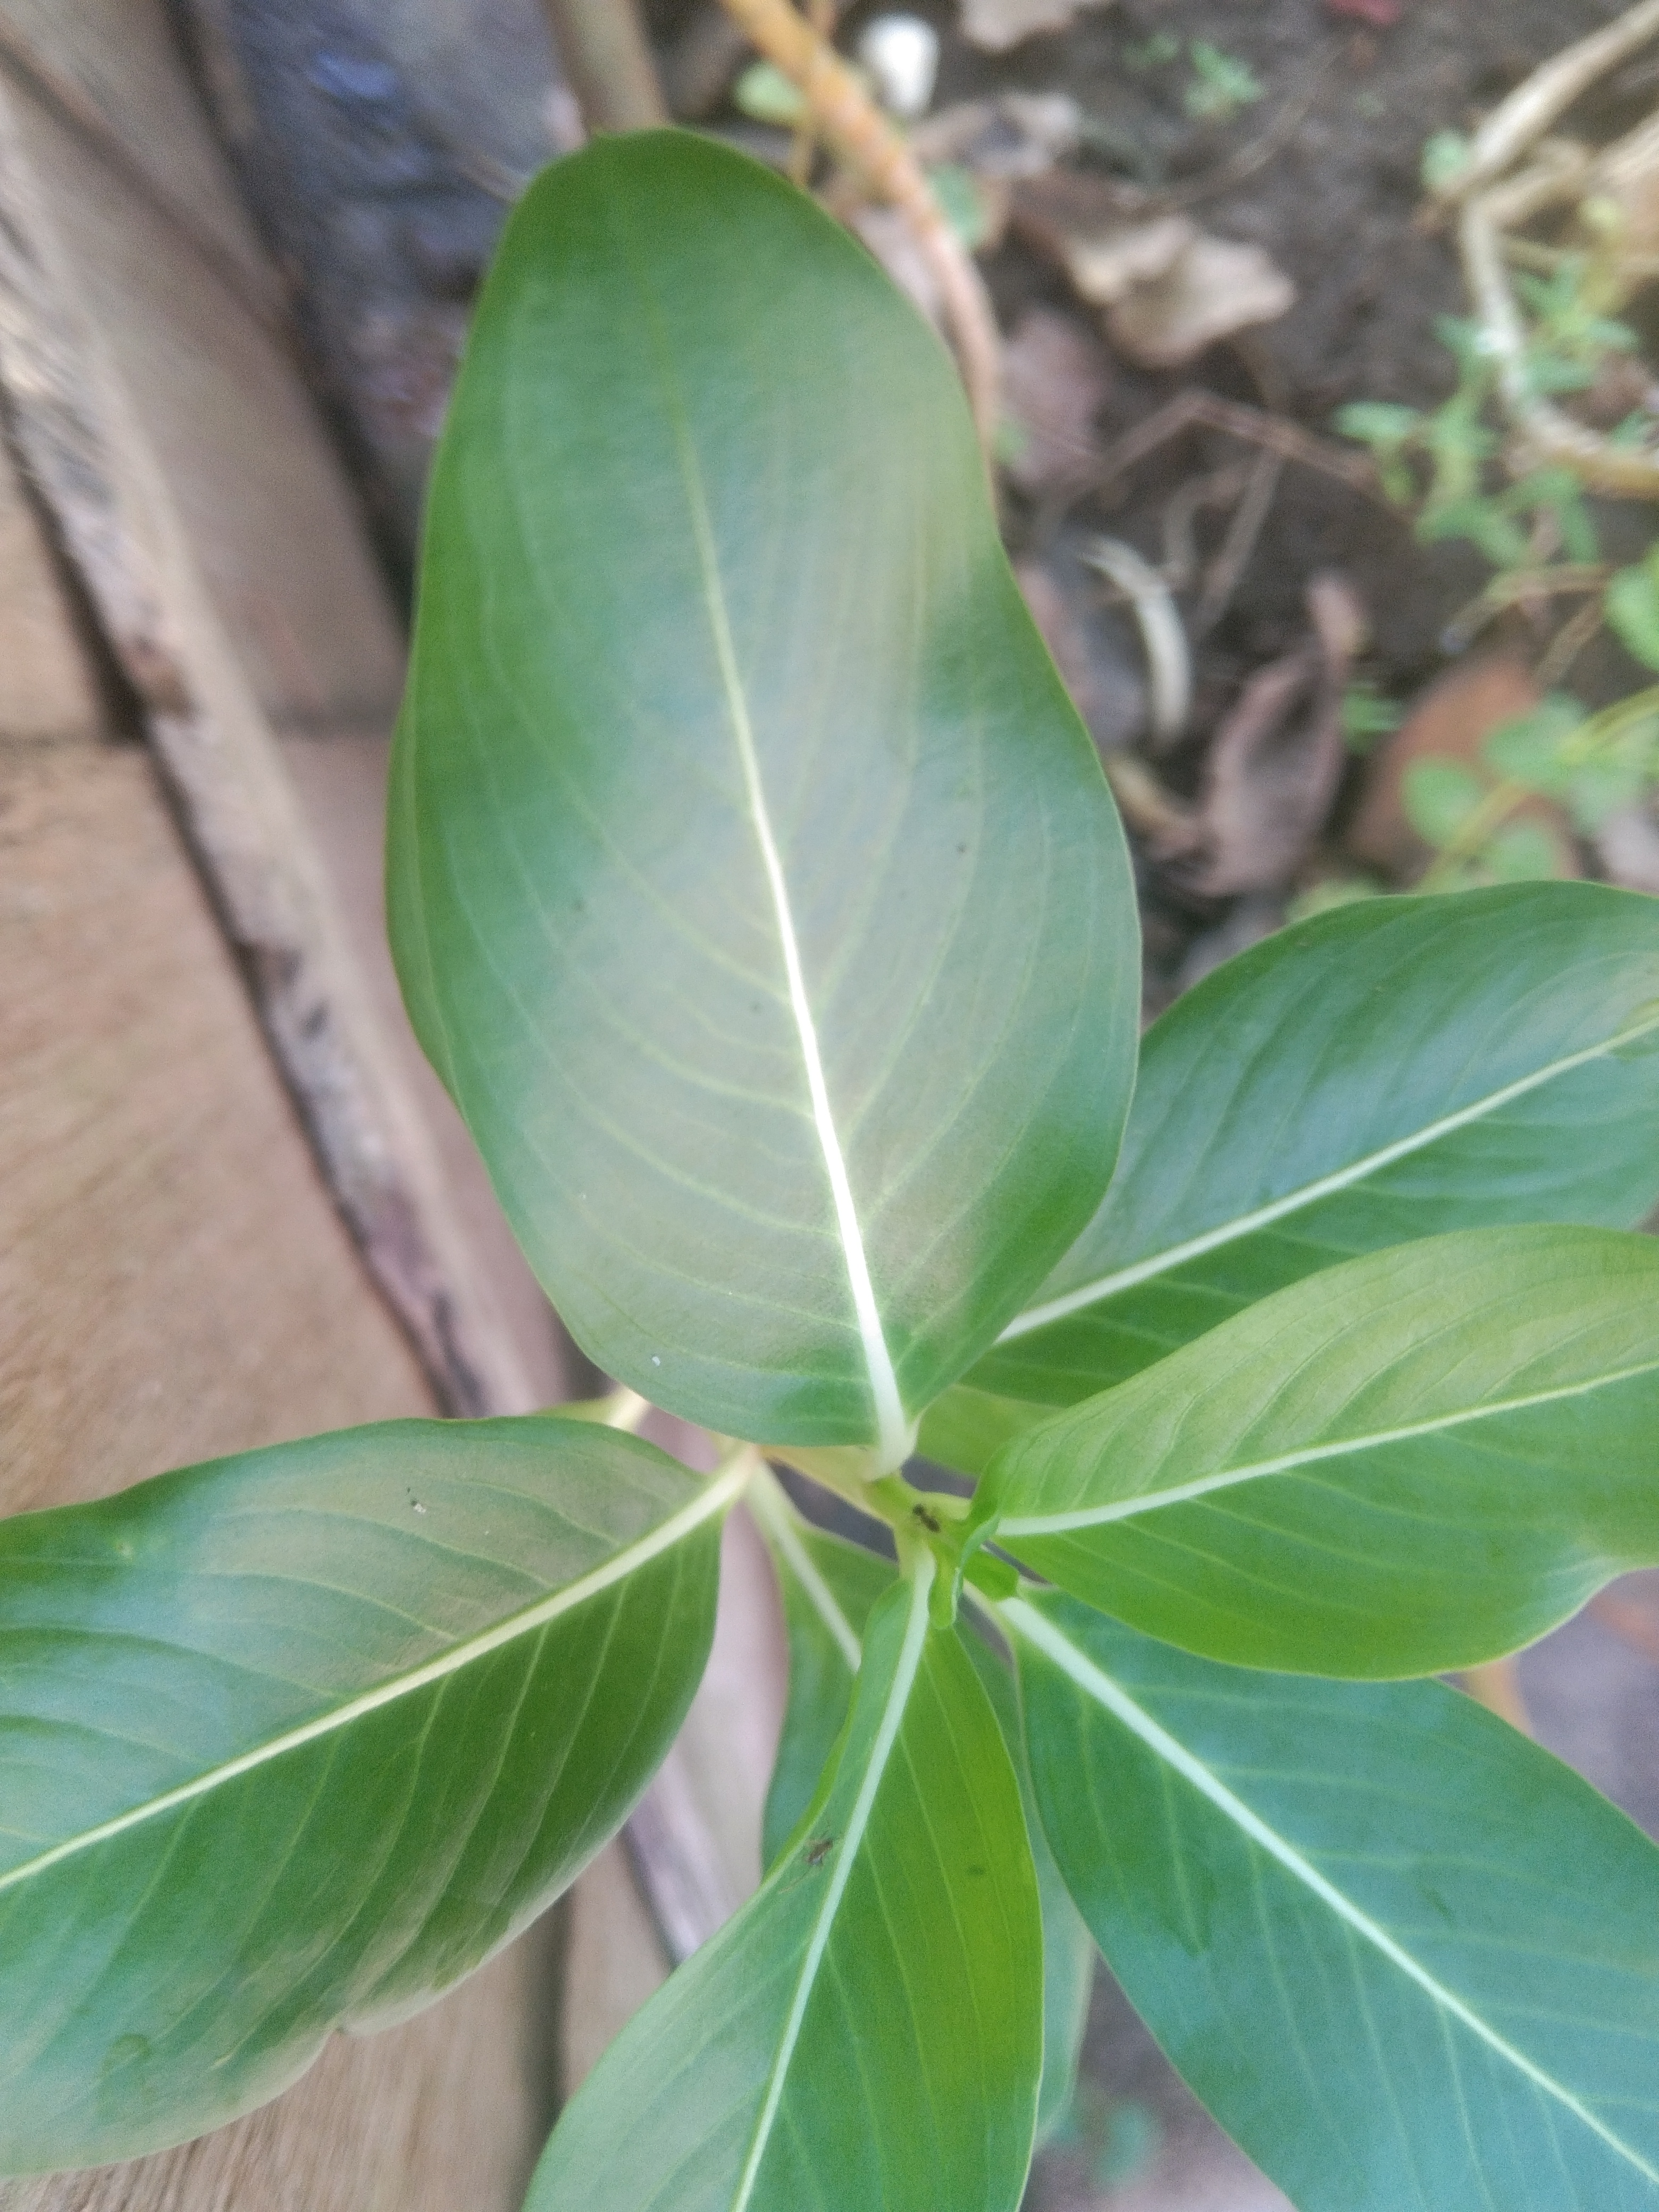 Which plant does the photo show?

rose periwinkle
